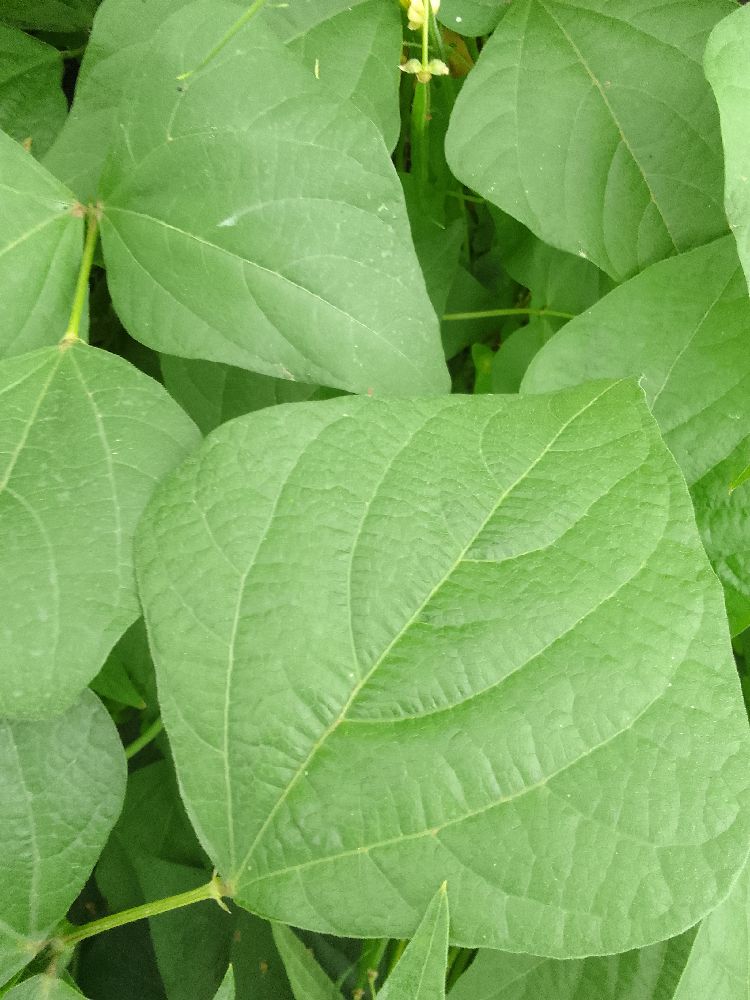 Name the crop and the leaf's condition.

common bean, healthy
